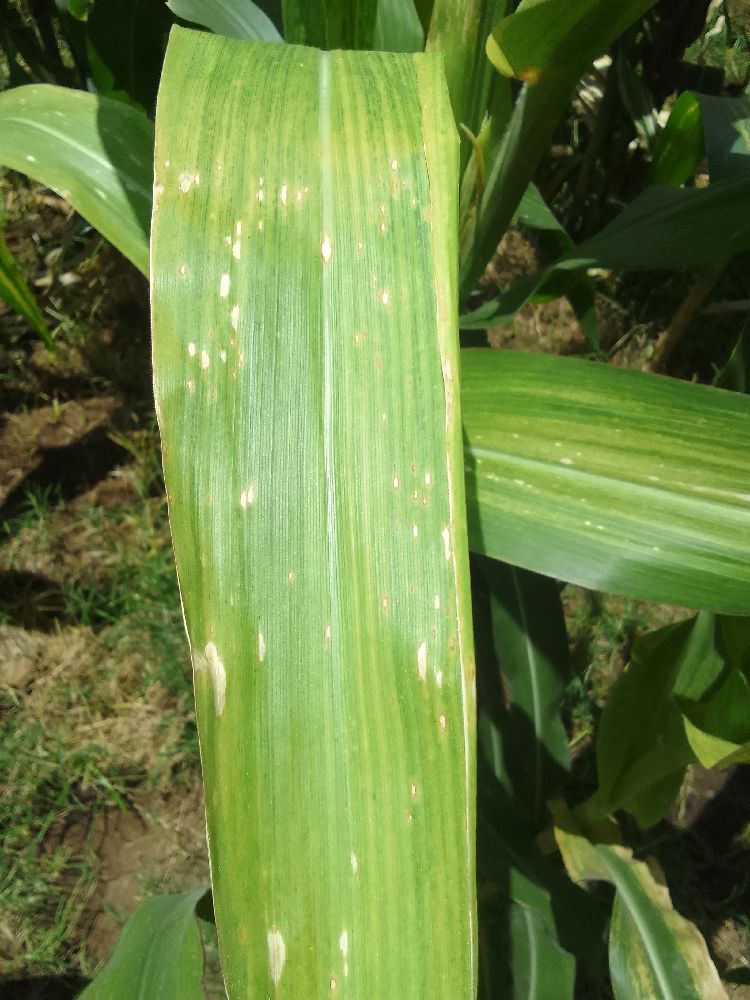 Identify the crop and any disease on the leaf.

maize, maize lethal necrosis
